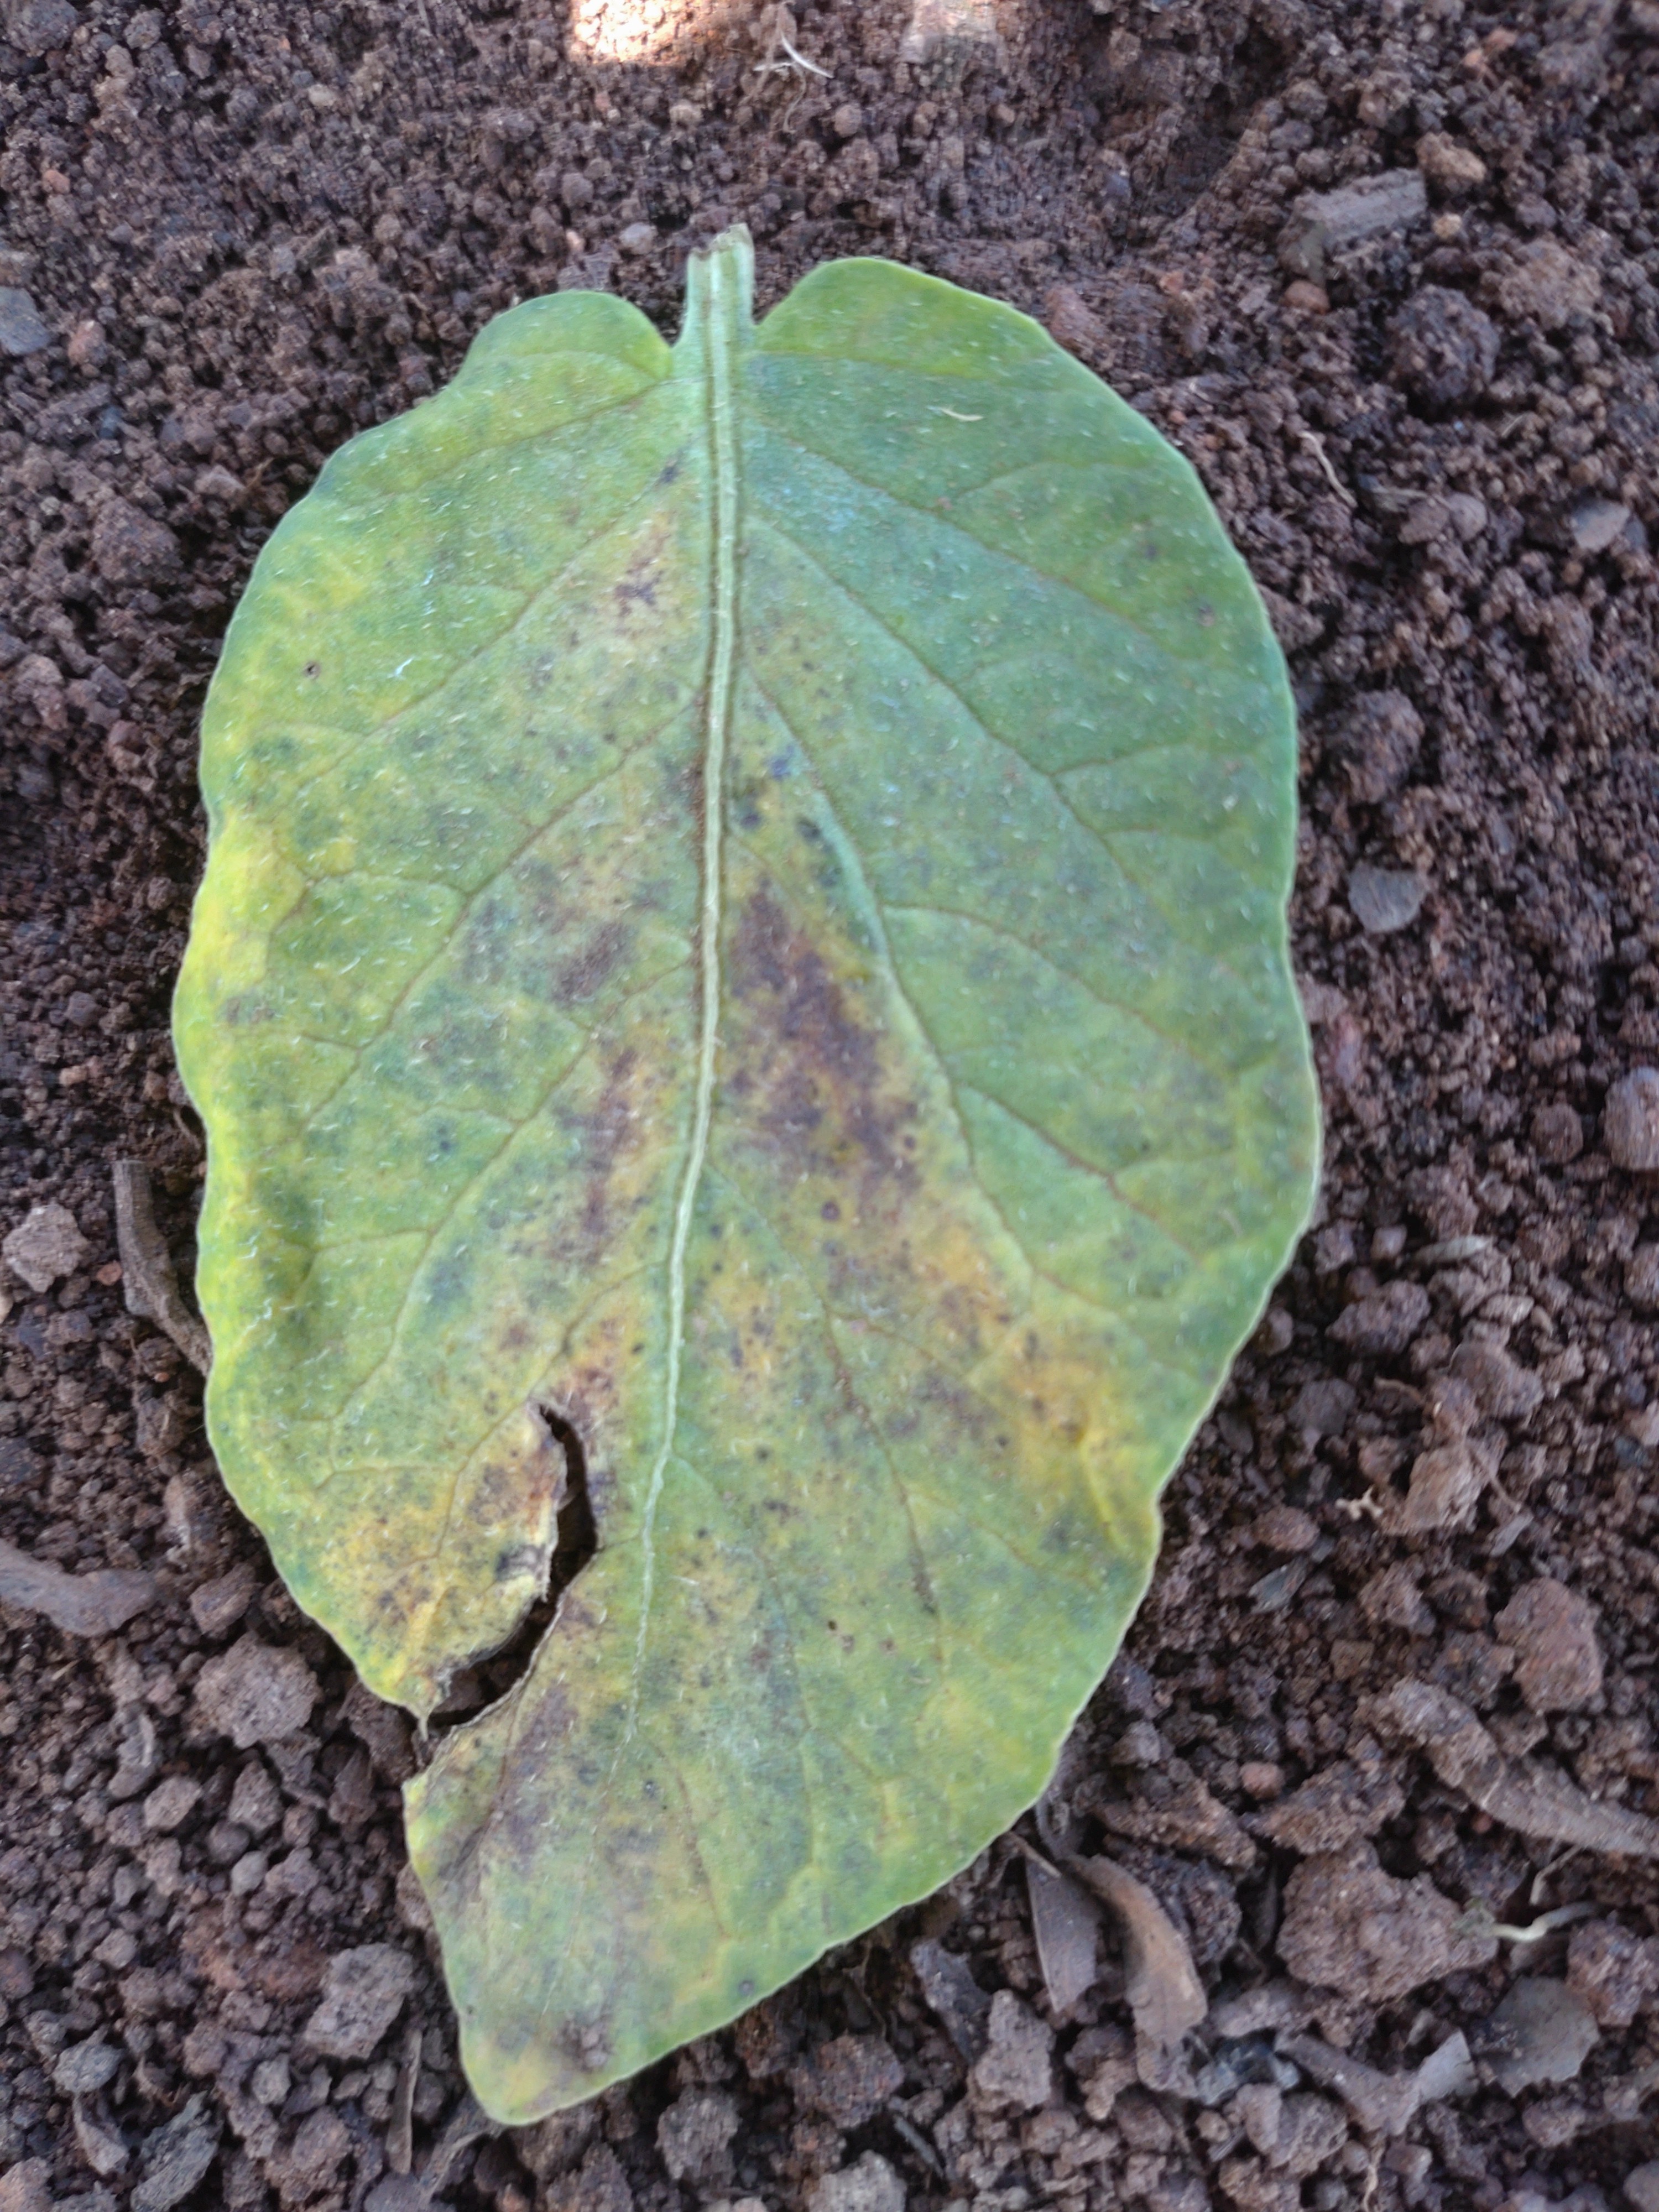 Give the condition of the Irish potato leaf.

late blight
